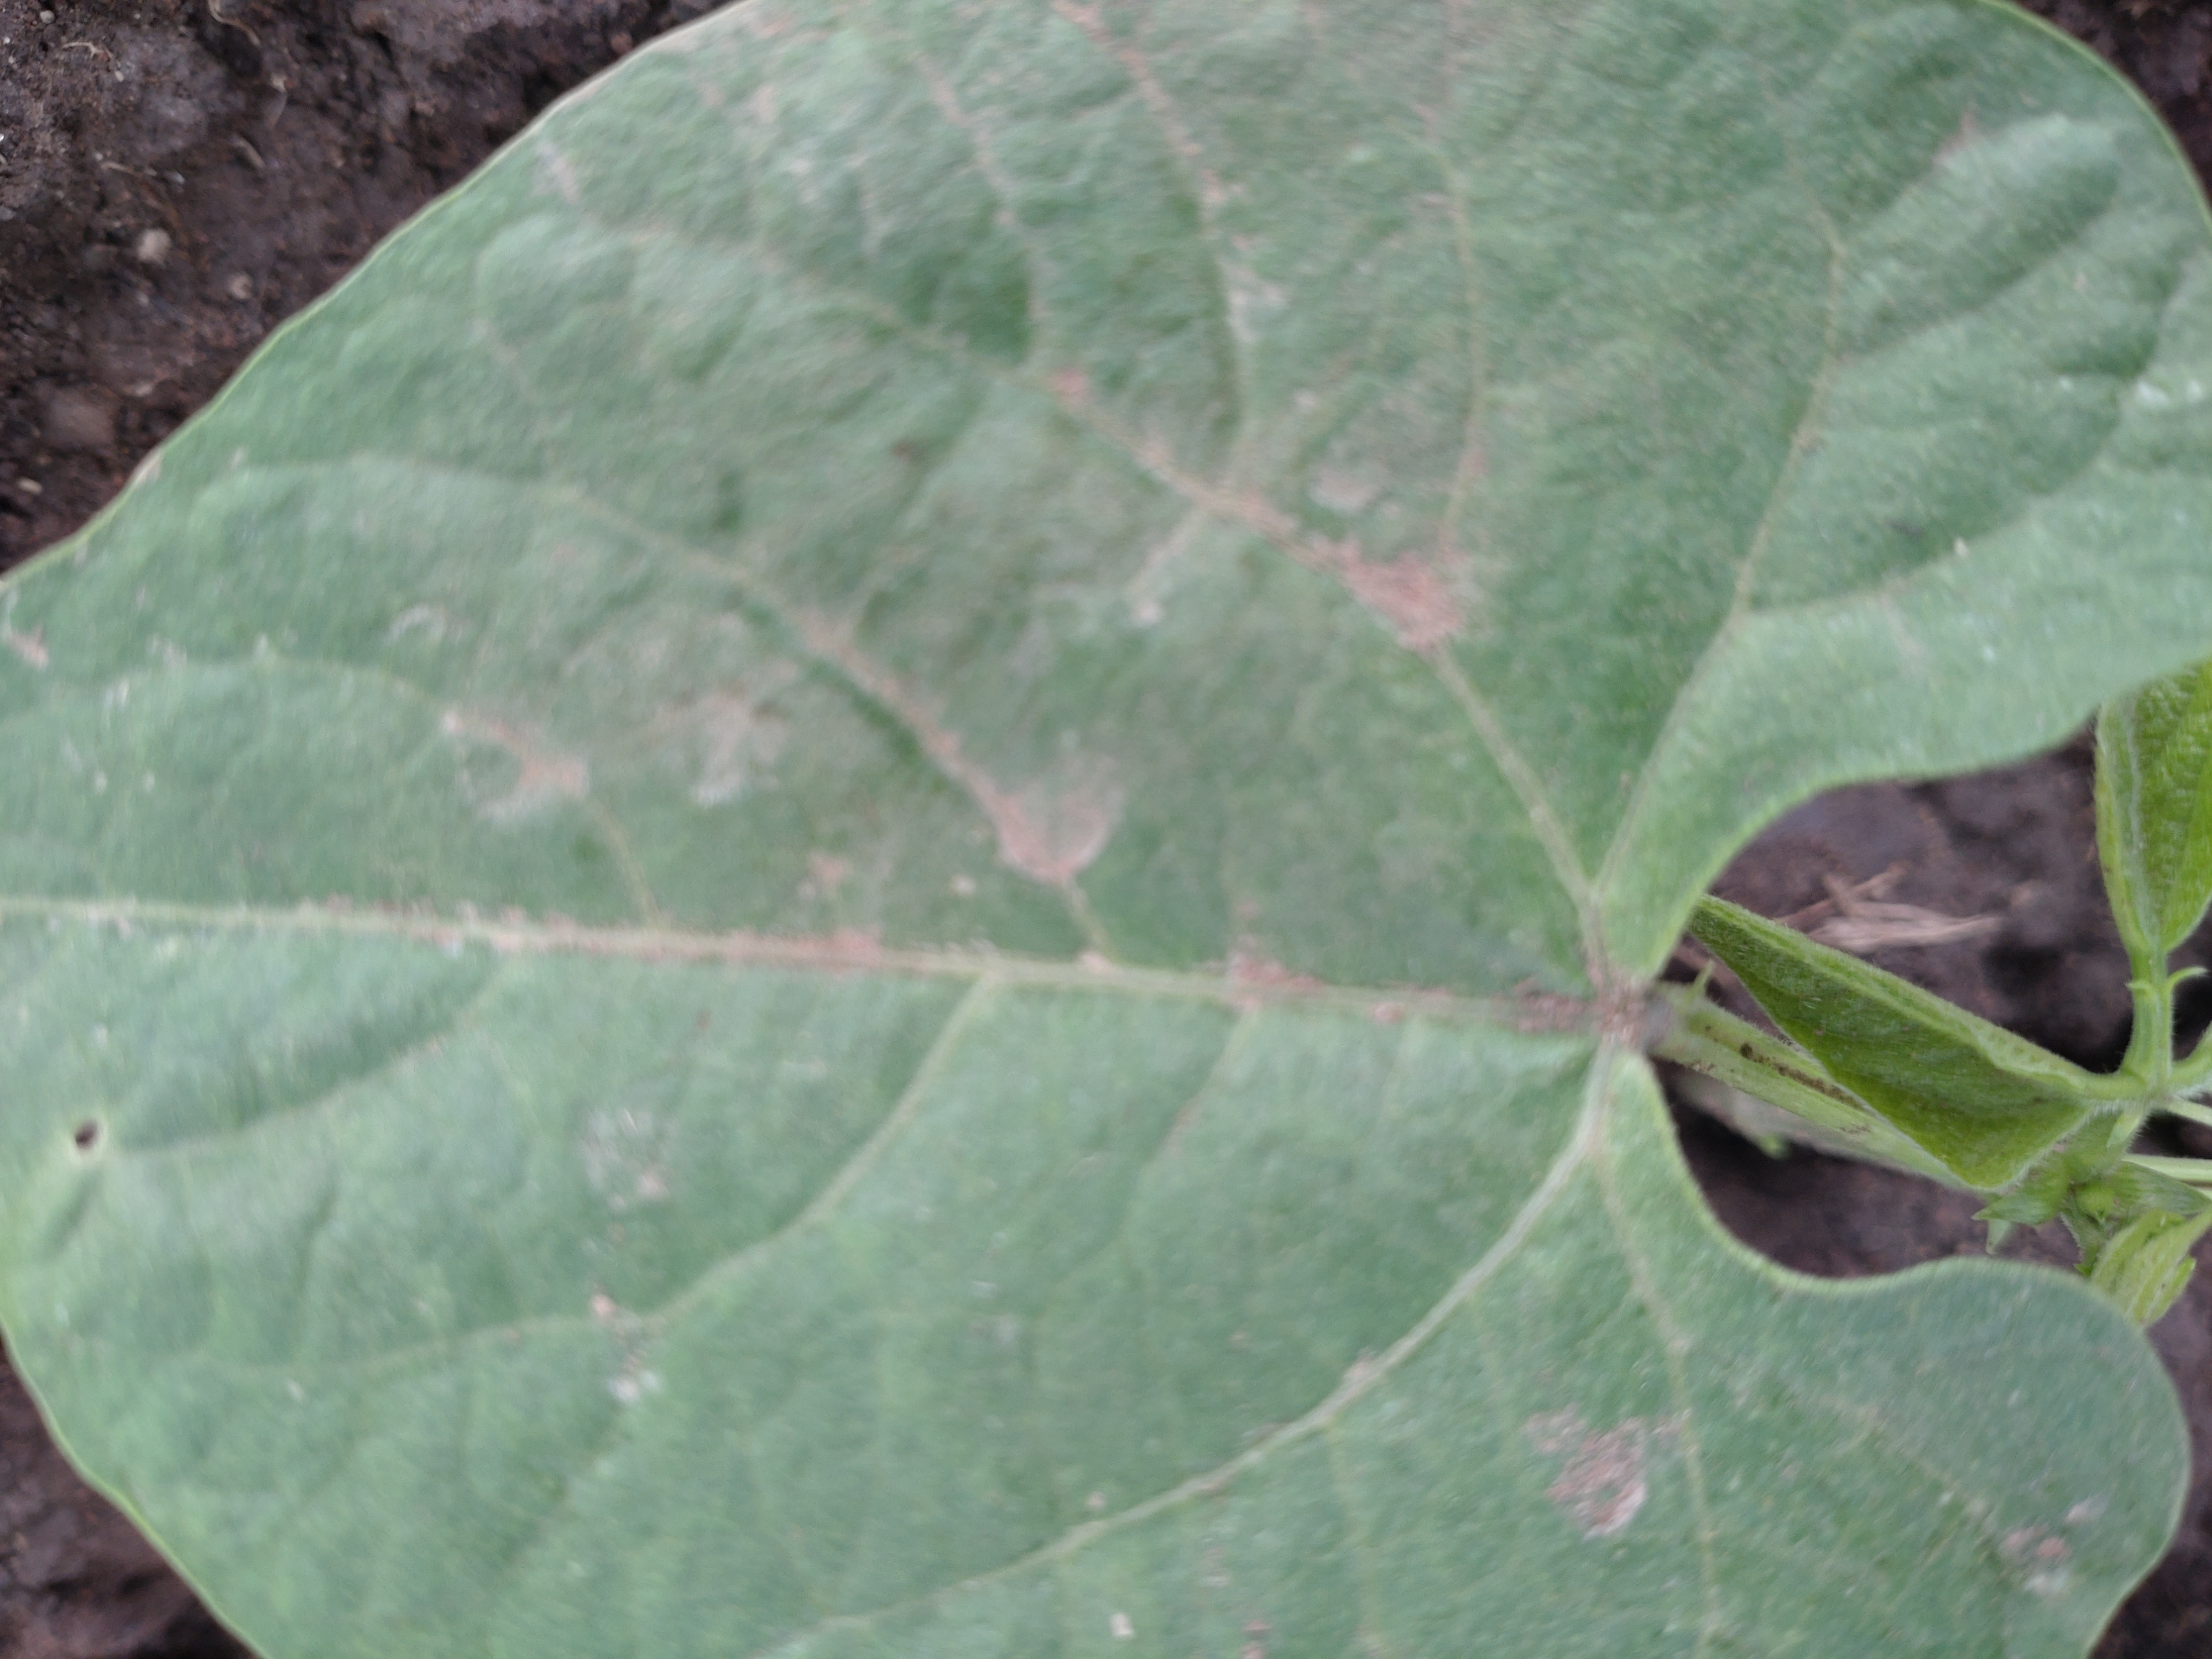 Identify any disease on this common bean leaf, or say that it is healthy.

healthy
